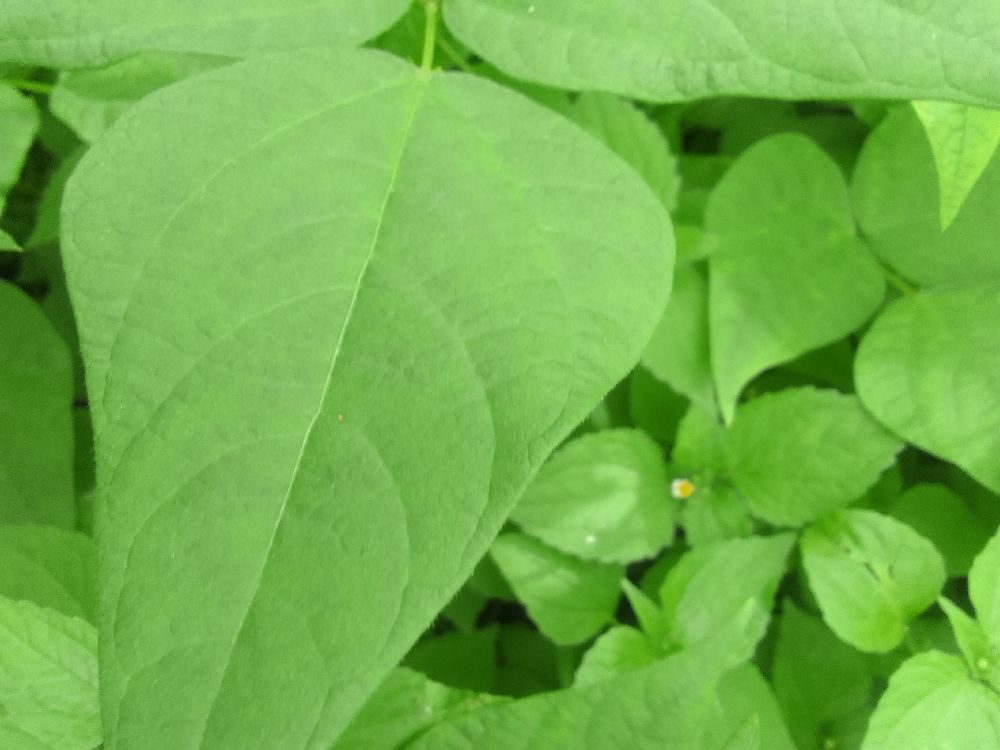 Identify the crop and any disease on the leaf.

common bean, healthy
